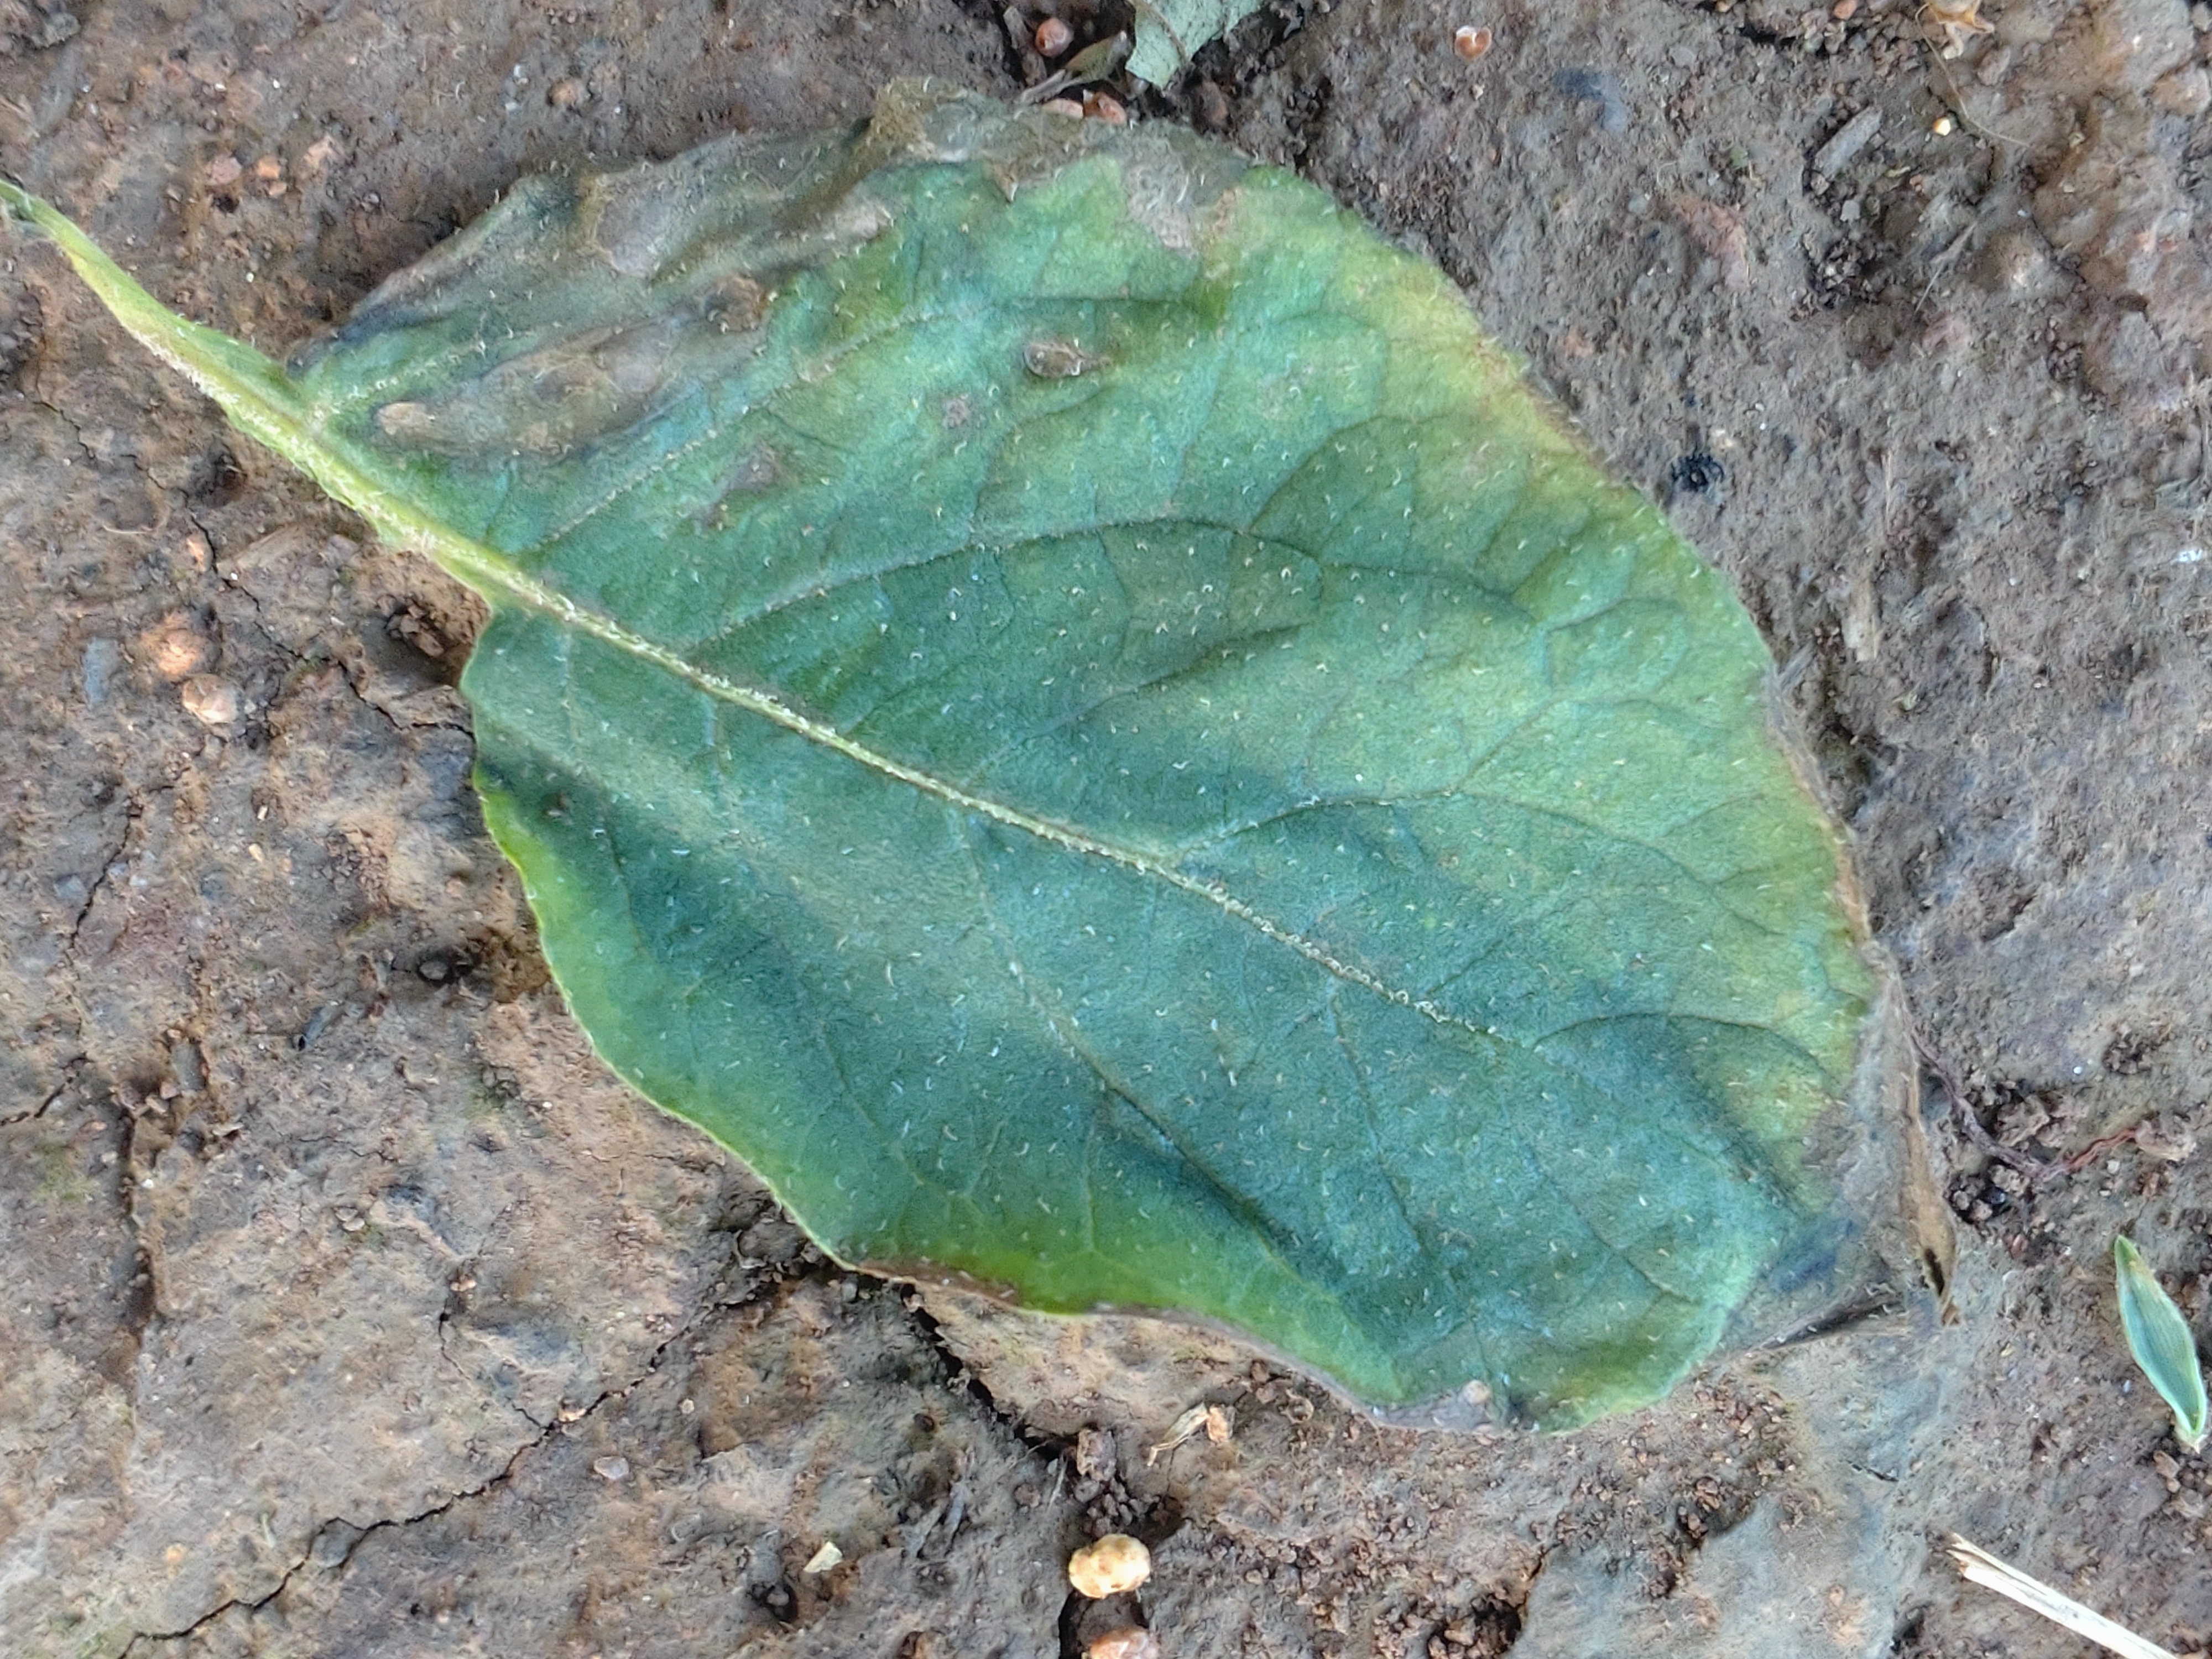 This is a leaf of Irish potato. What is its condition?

early blight
